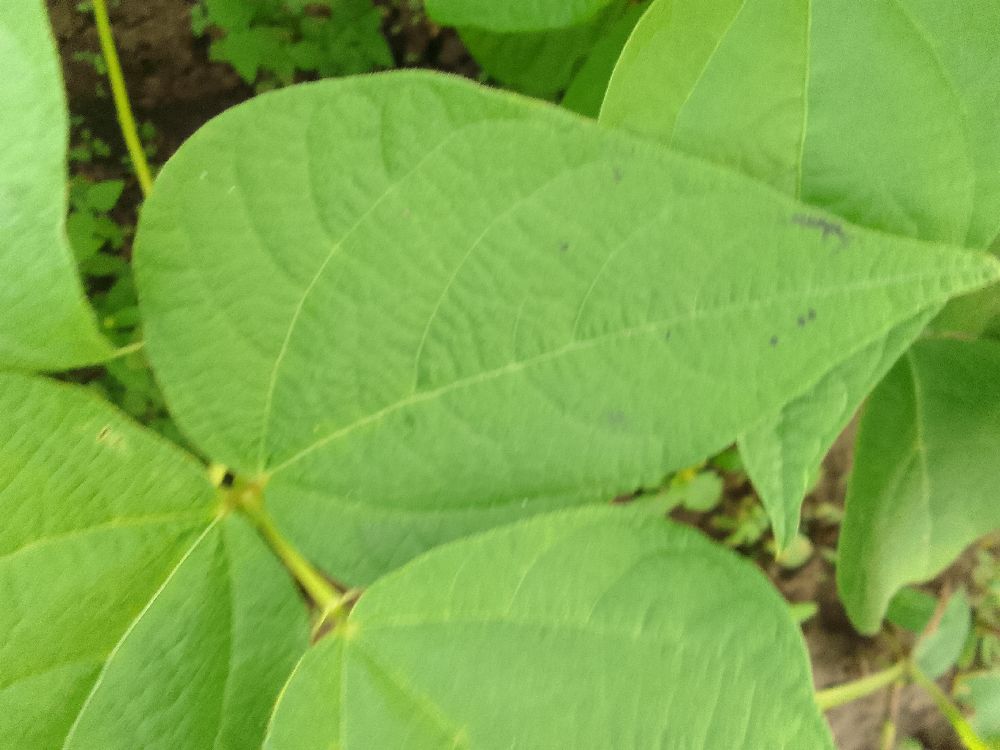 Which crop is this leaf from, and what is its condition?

common bean, healthy
